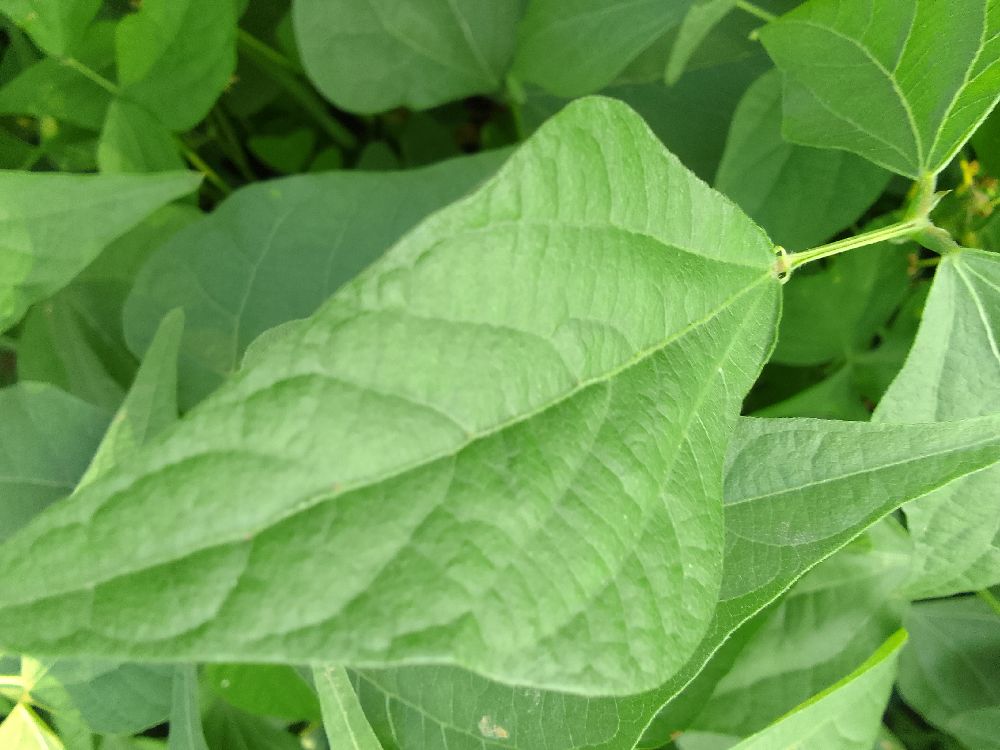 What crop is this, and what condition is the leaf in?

common bean, healthy
